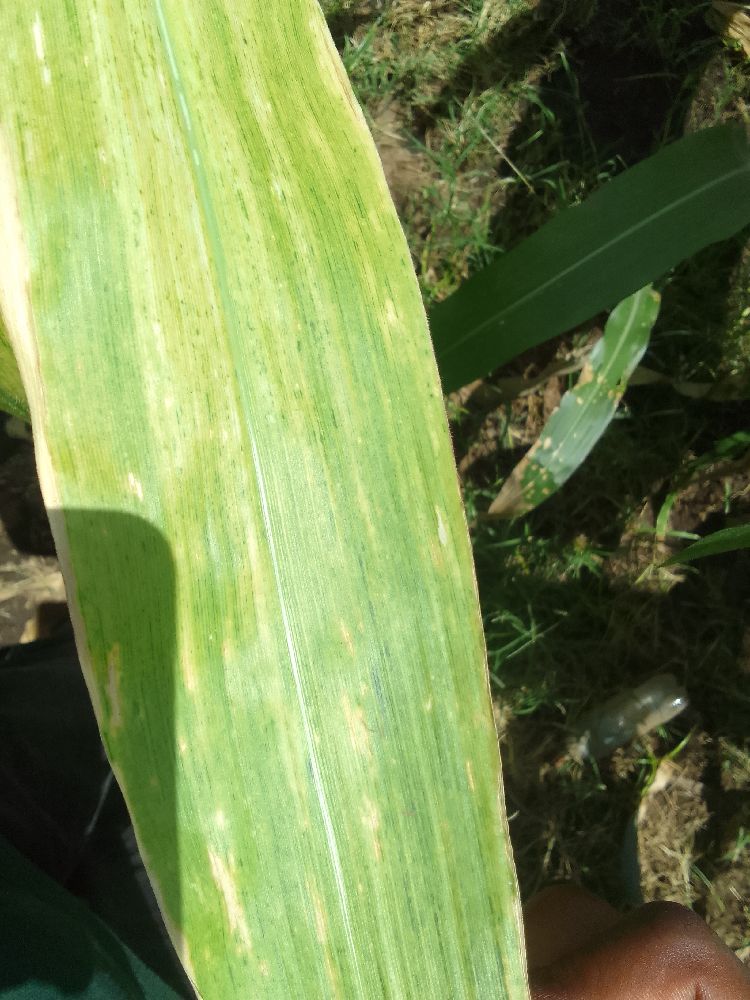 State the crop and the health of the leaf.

maize, maize lethal necrosis
